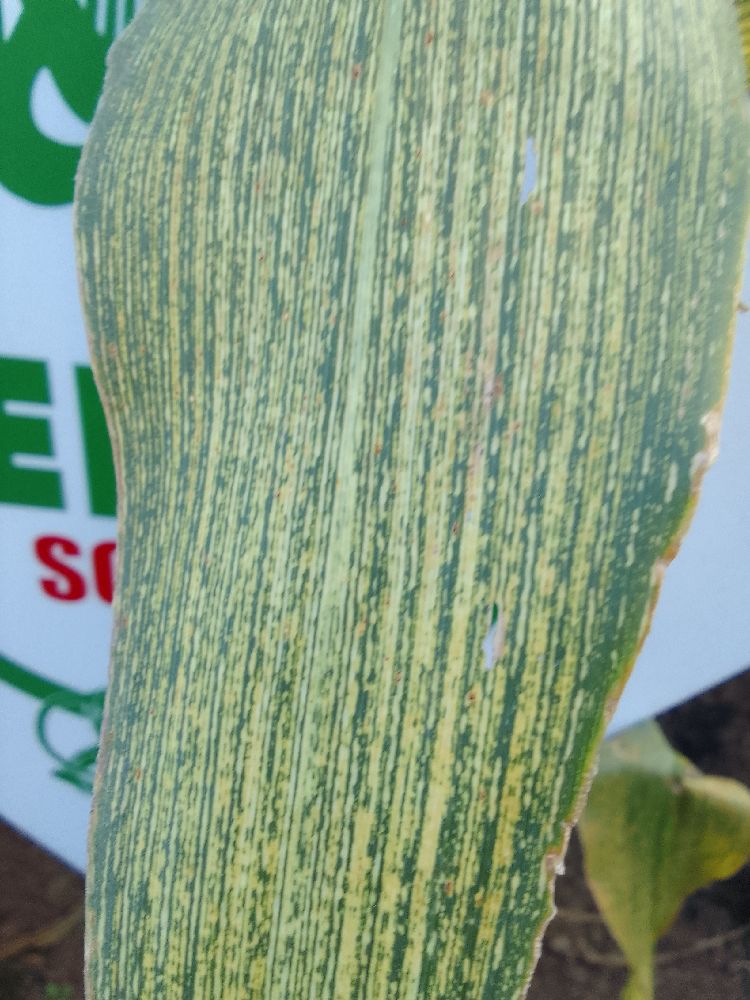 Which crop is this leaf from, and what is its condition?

maize, maize streak virus
